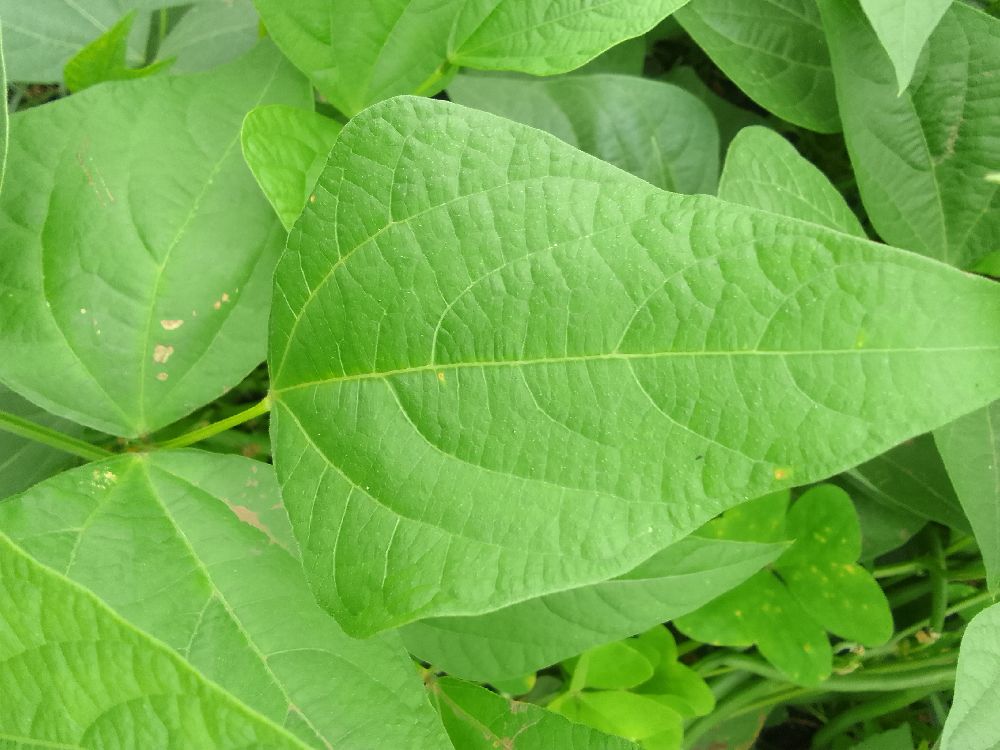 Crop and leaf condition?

common bean, healthy
